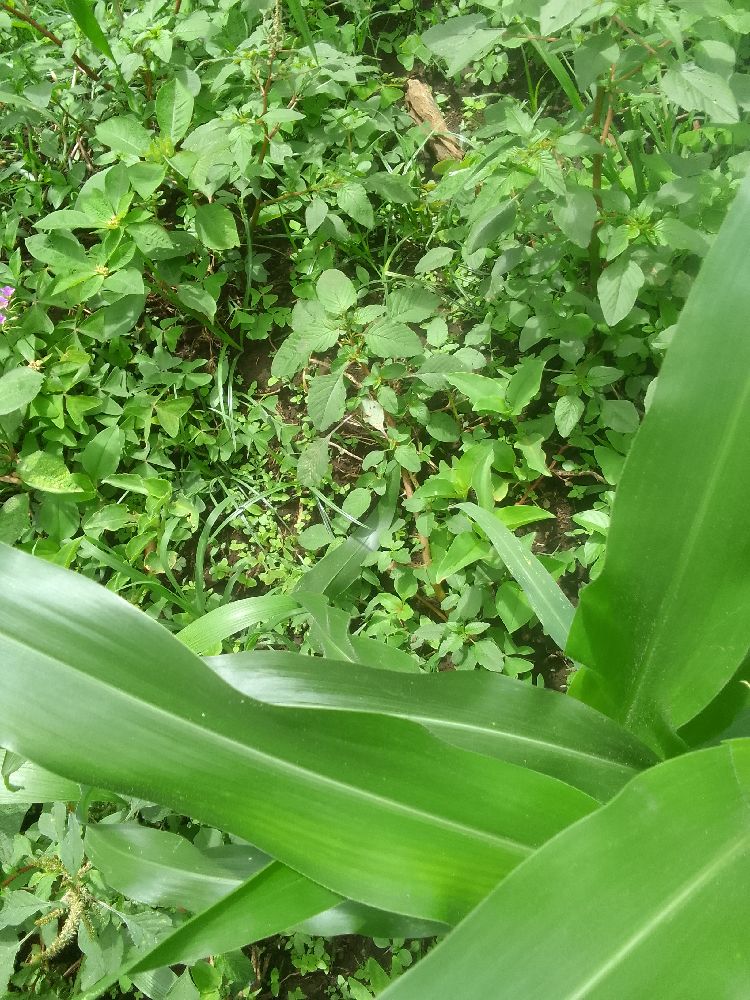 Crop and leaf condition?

maize, healthy
